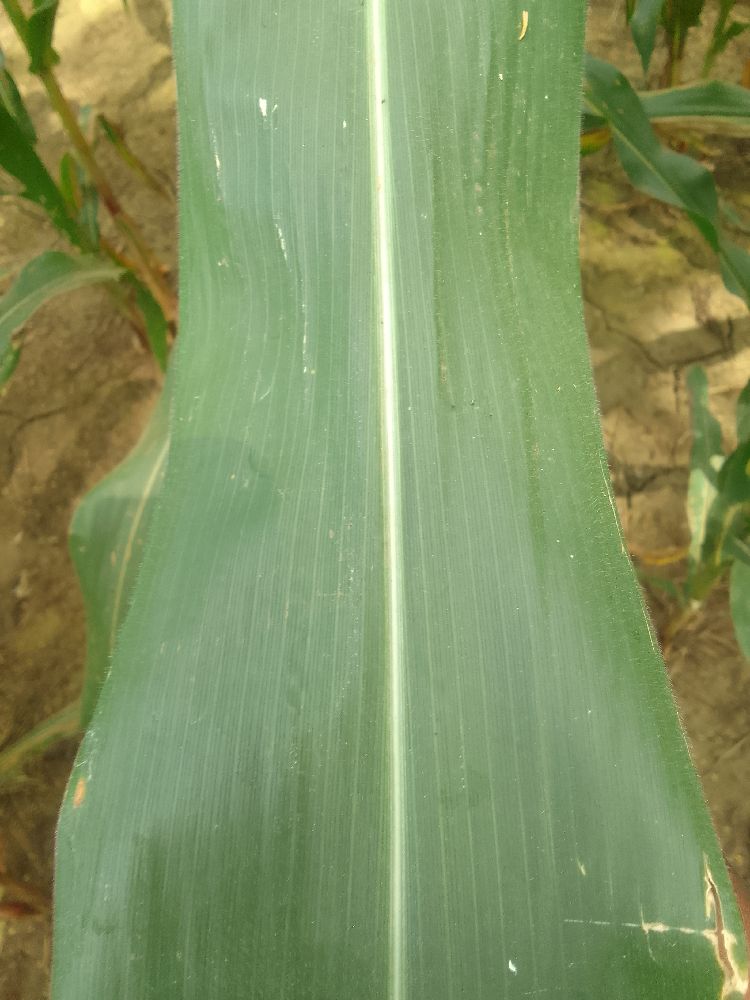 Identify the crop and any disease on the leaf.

maize, healthy
